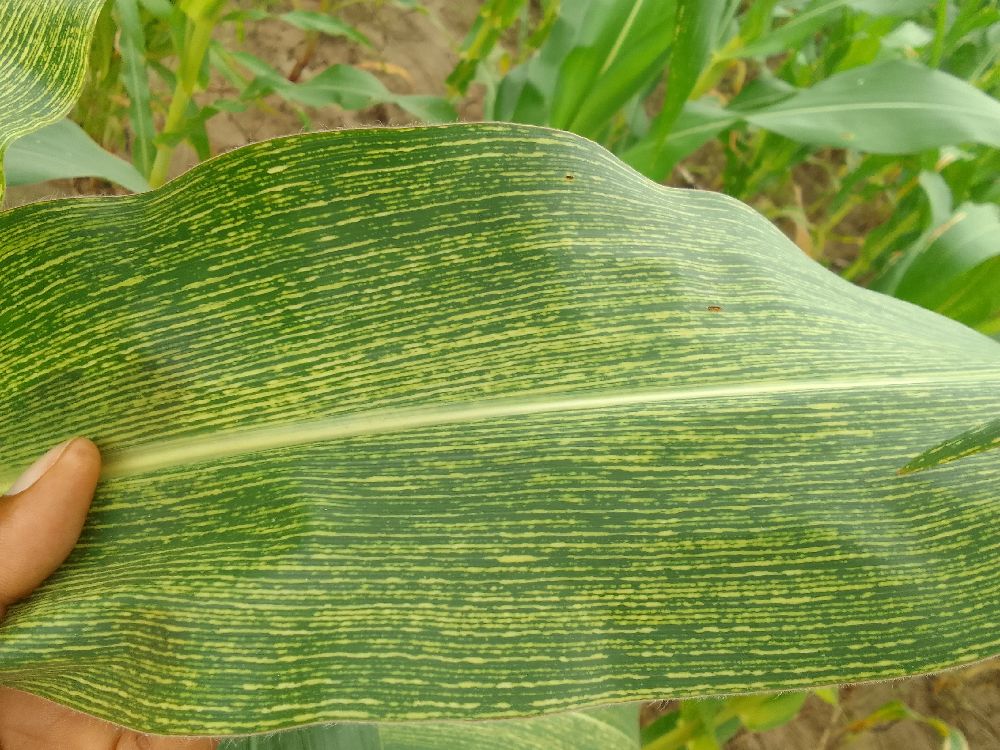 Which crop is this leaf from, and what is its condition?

maize, maize streak virus
